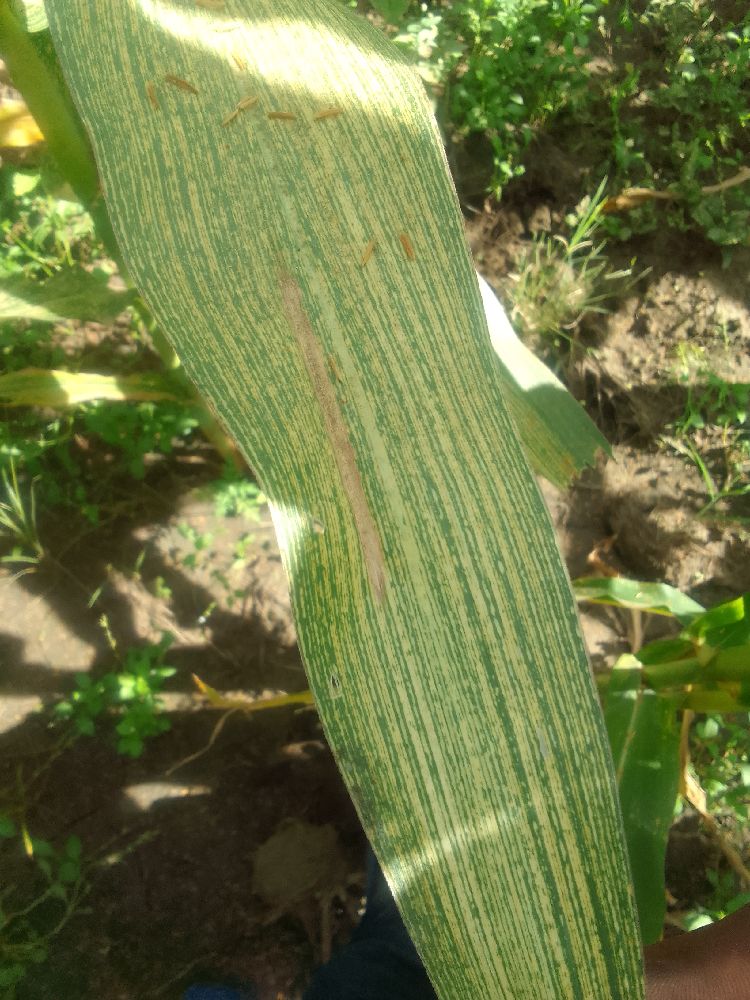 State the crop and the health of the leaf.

maize, maize streak virus
